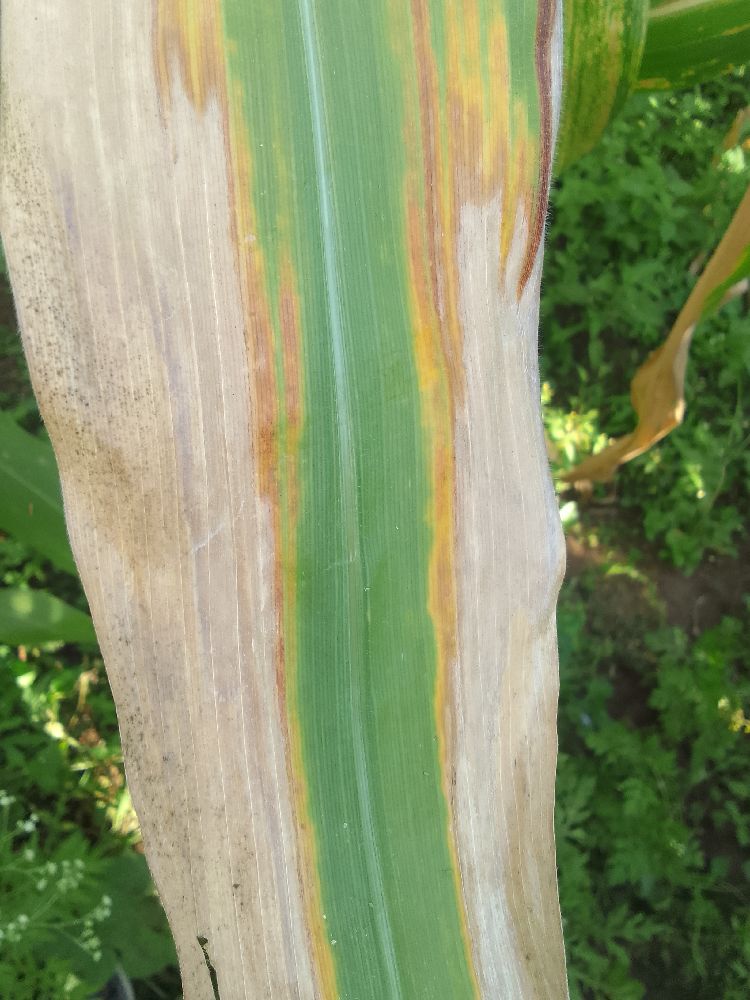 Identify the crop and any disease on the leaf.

maize, maize lethal necrosis
